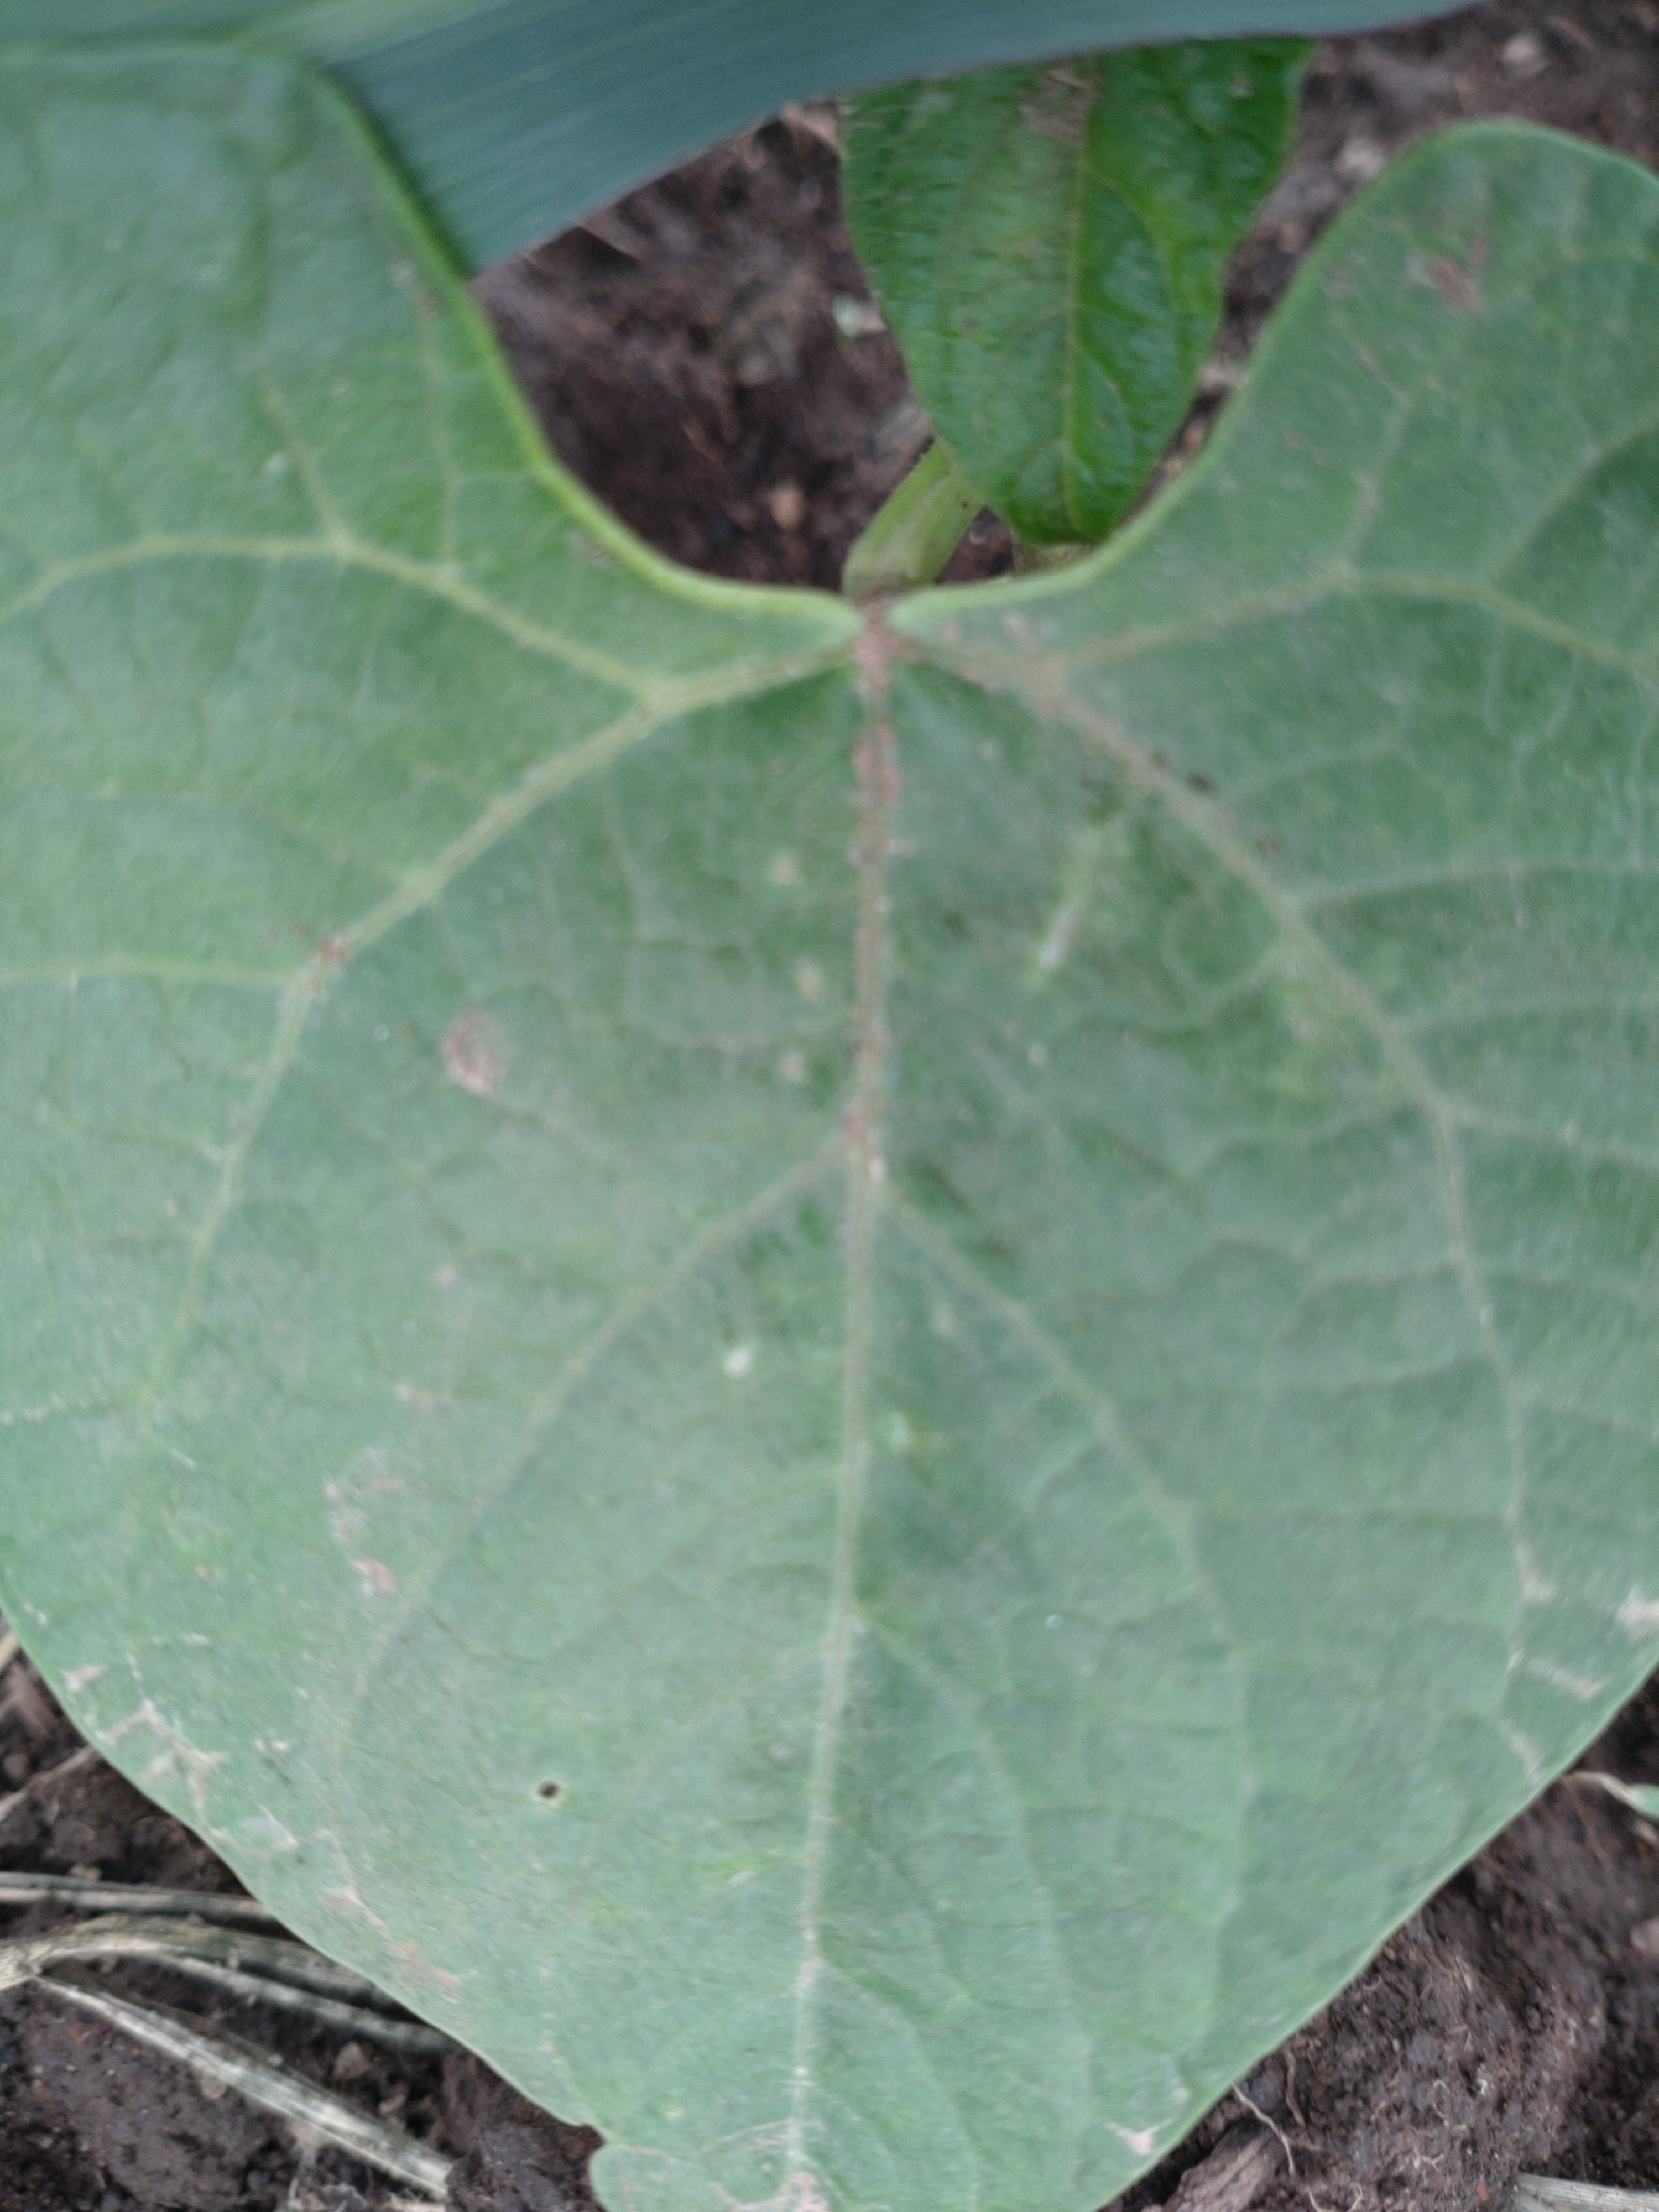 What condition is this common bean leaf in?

healthy
